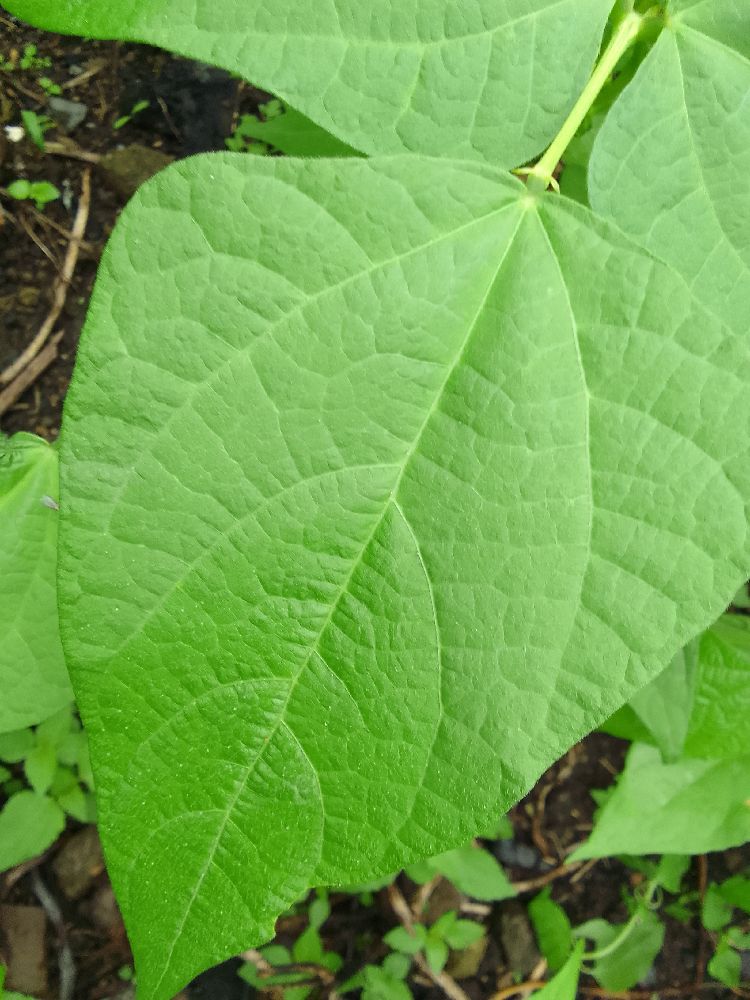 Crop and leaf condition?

common bean, healthy
